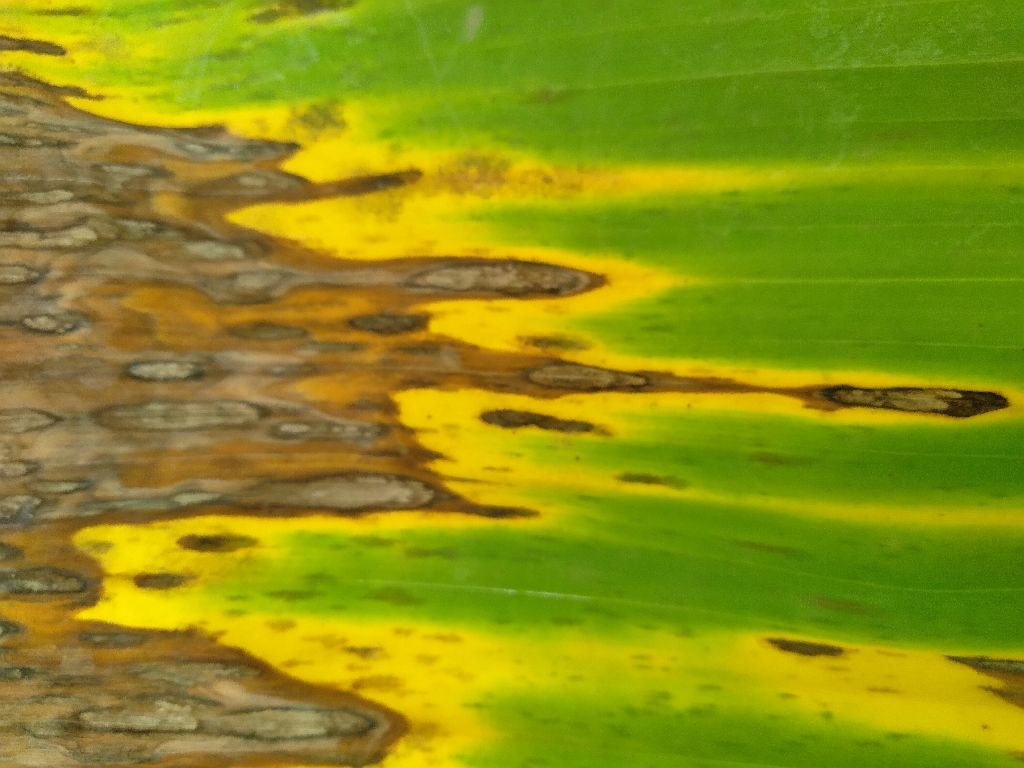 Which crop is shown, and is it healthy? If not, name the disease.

banana, black sigatoka
